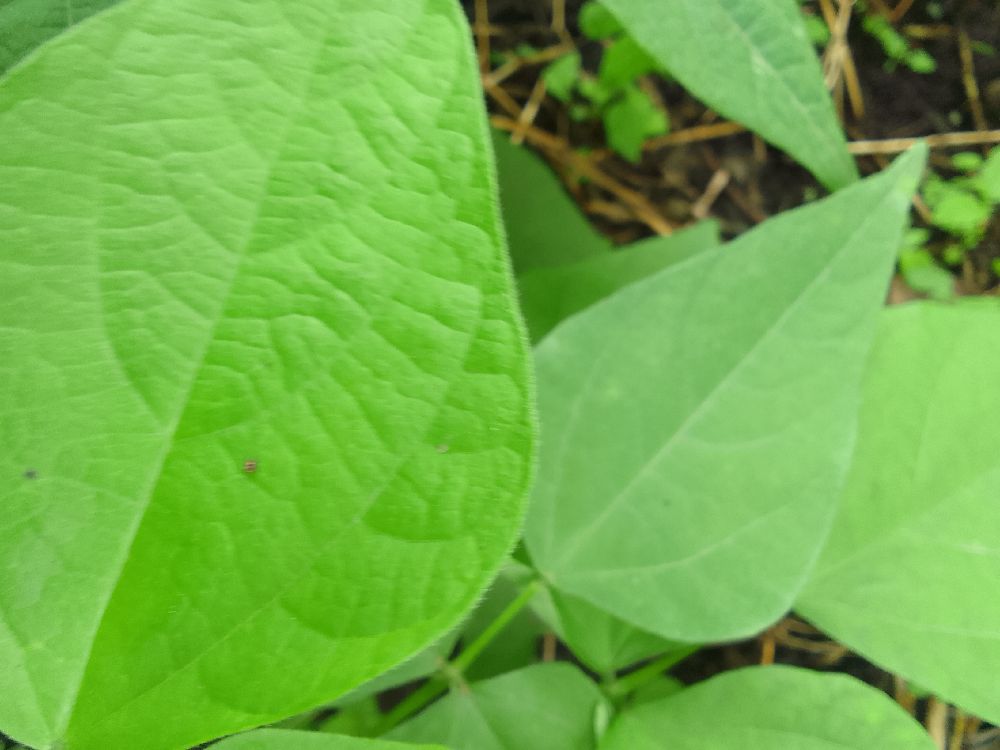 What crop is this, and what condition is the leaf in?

common bean, healthy
